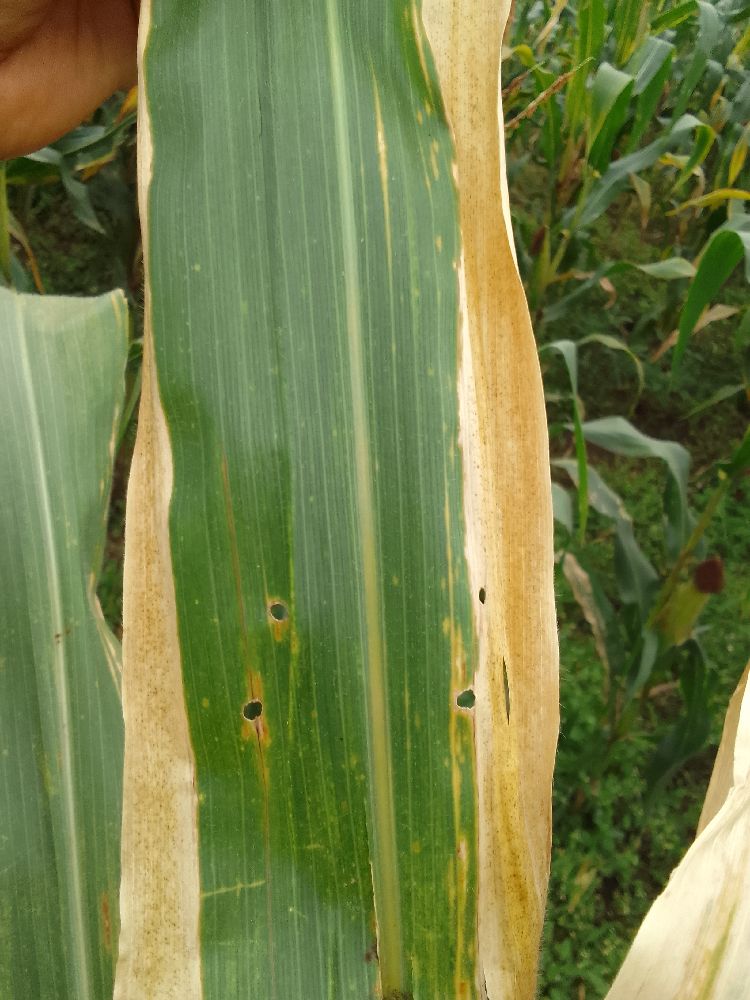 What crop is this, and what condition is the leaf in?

maize, maize lethal necrosis
